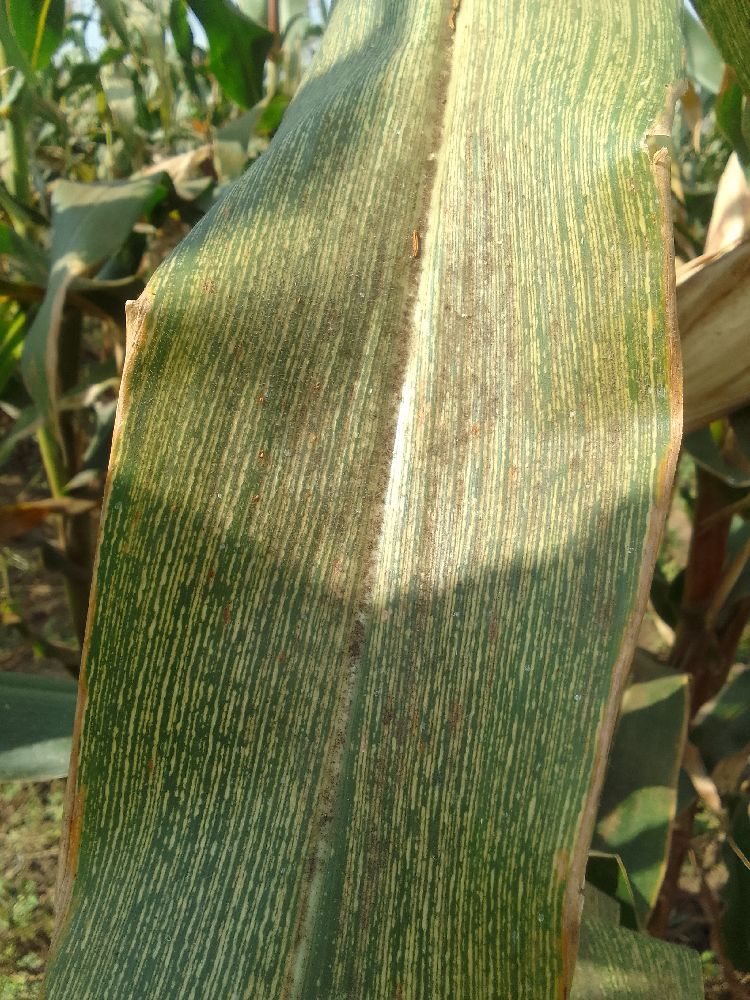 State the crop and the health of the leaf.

maize, maize streak virus
